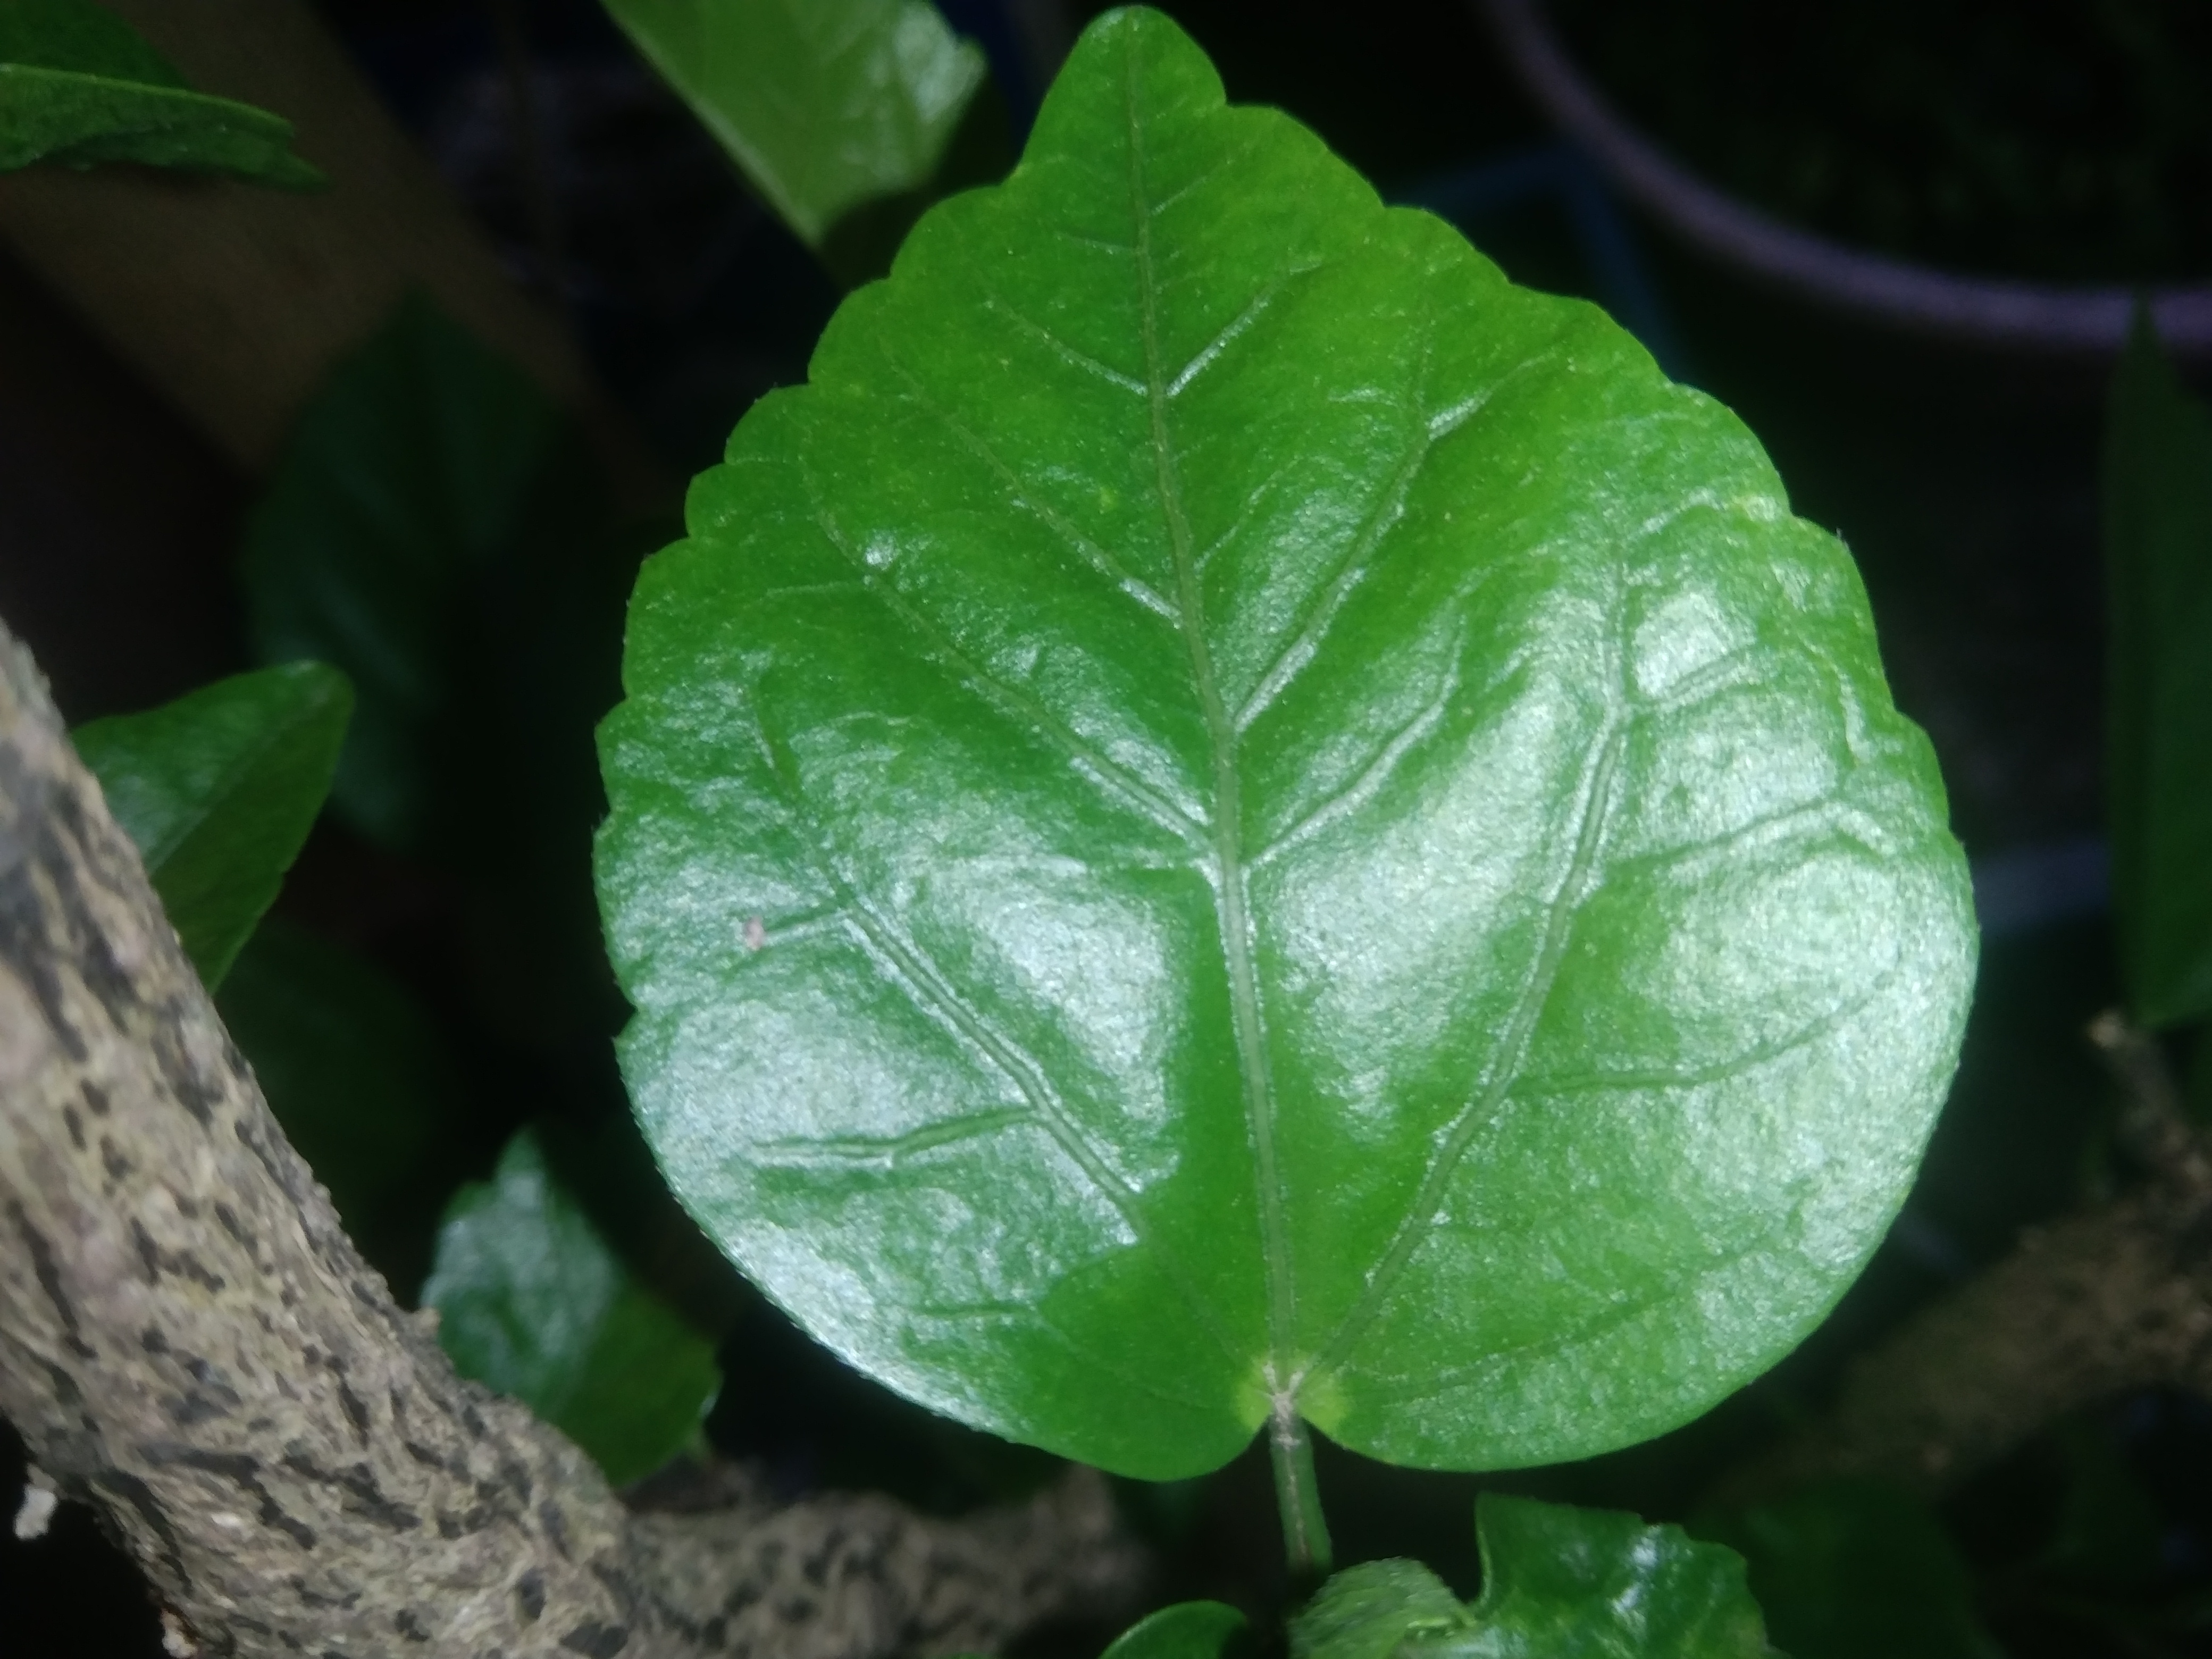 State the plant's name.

hibiscus
